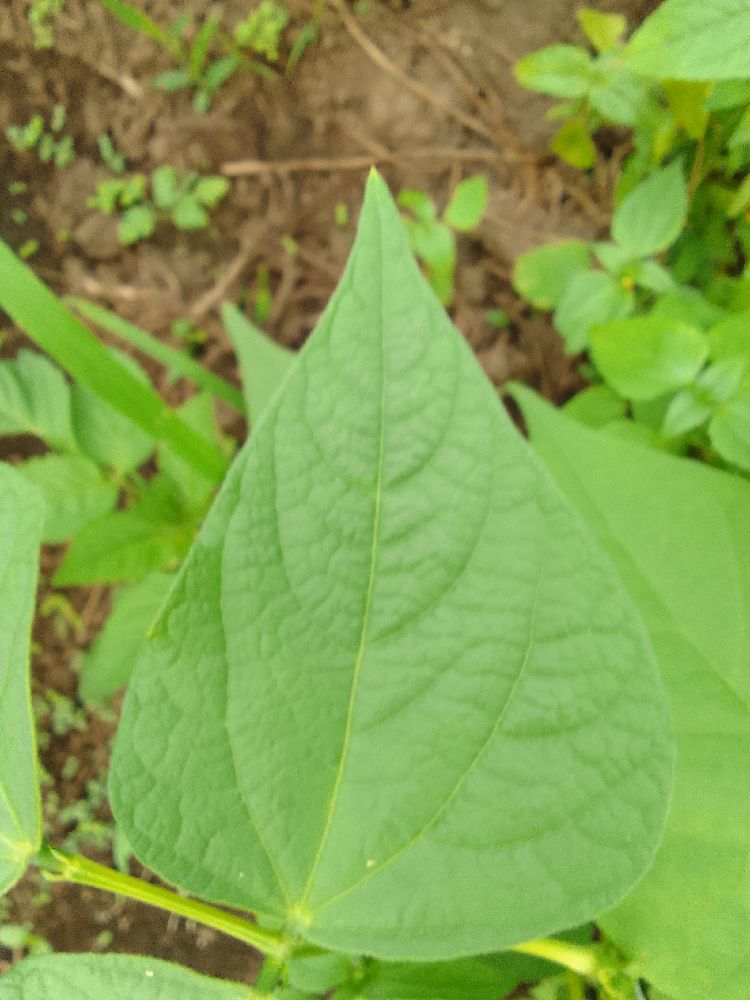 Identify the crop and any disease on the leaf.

common bean, healthy
